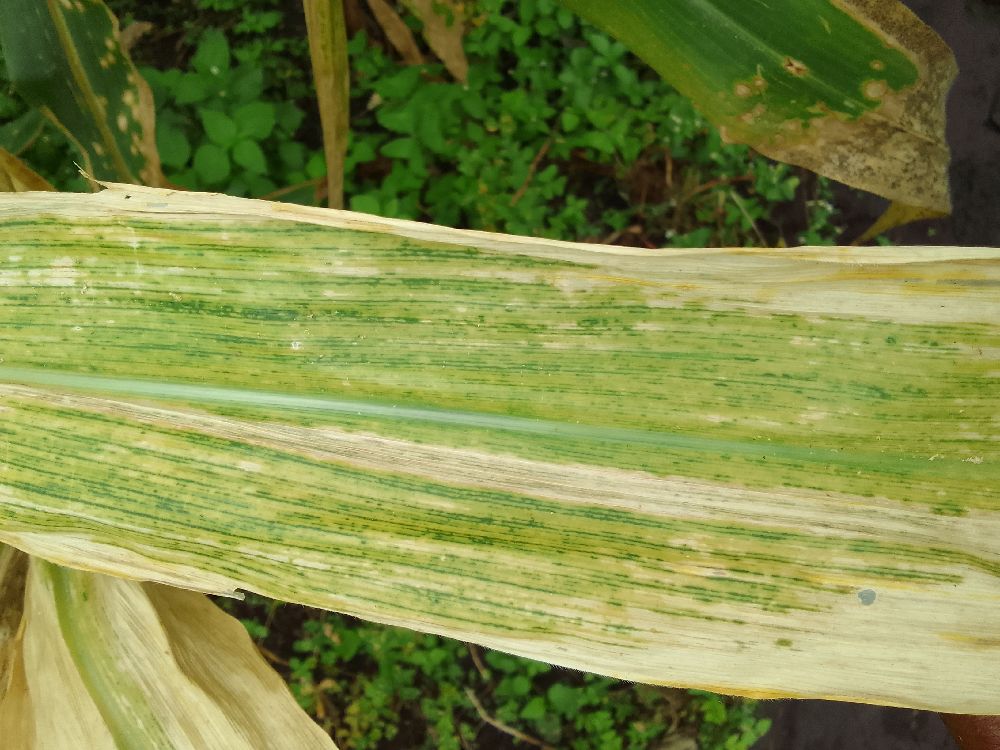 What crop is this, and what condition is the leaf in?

maize, maize lethal necrosis
